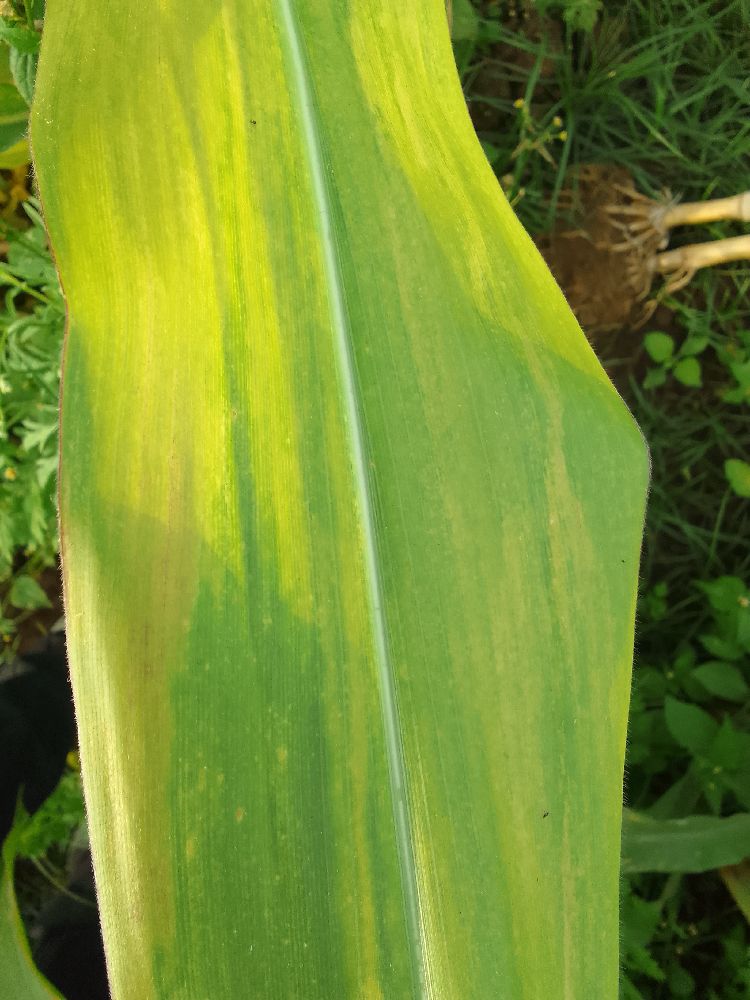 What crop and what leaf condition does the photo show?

maize, maize lethal necrosis
